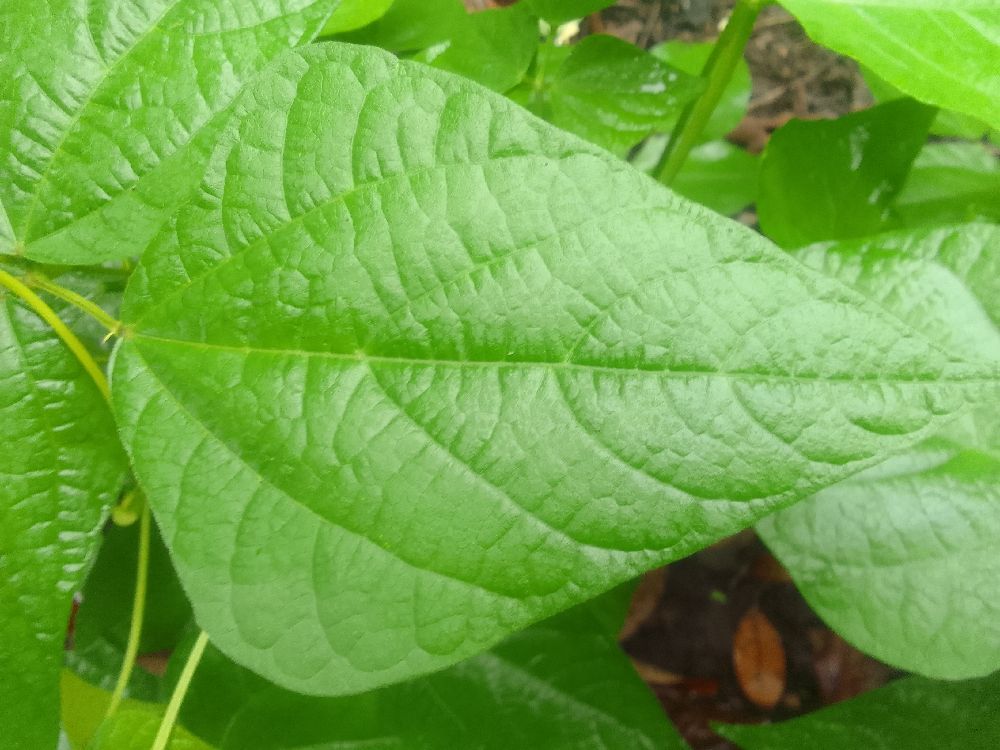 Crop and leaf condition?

common bean, healthy
